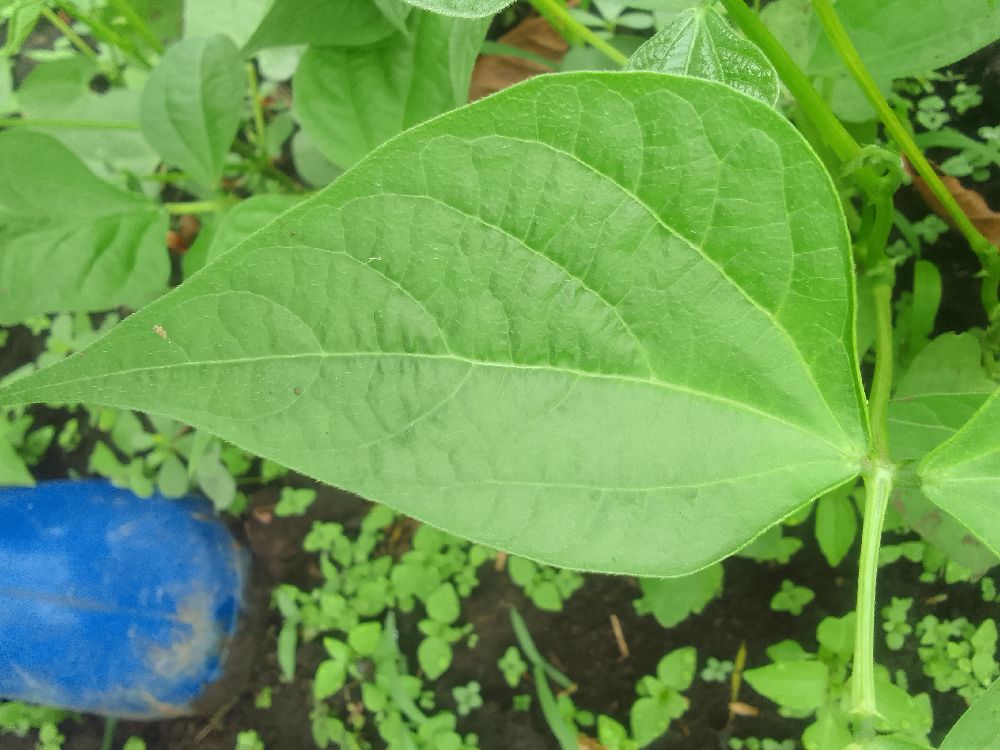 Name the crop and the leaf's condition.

common bean, healthy
